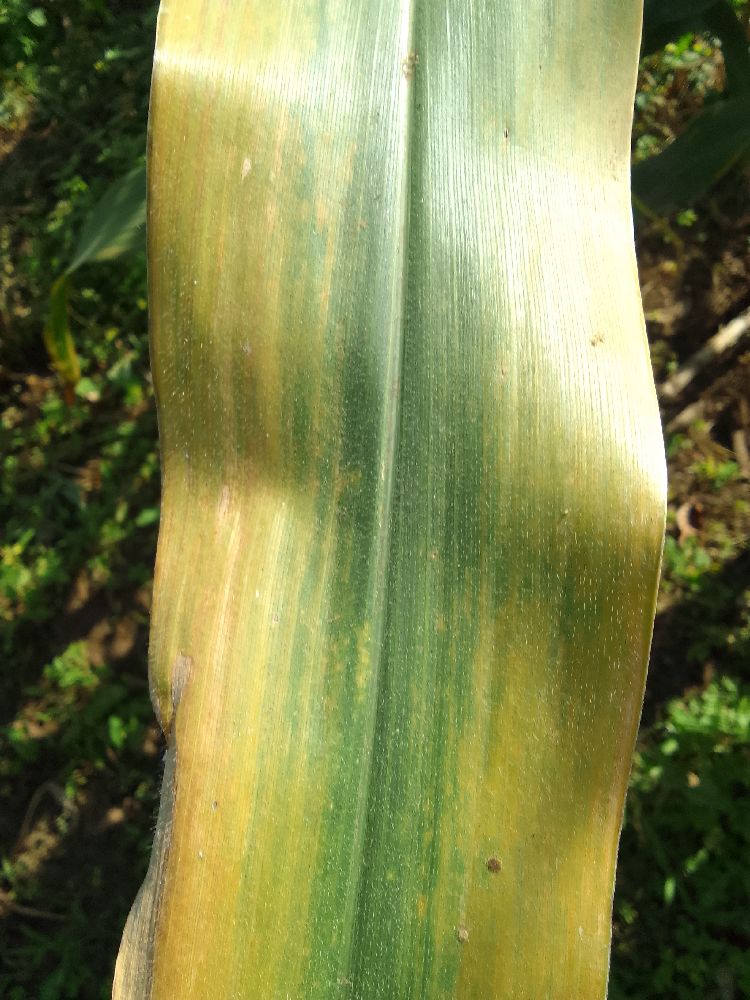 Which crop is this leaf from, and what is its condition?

maize, maize lethal necrosis
